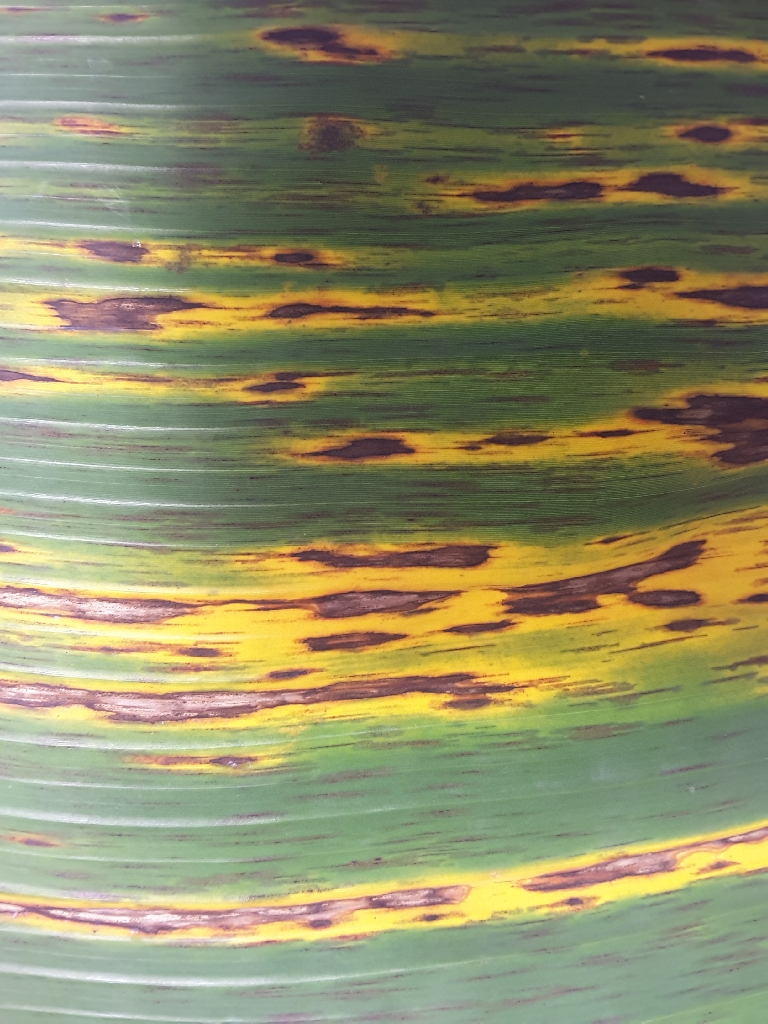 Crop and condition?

banana, black sigatoka
